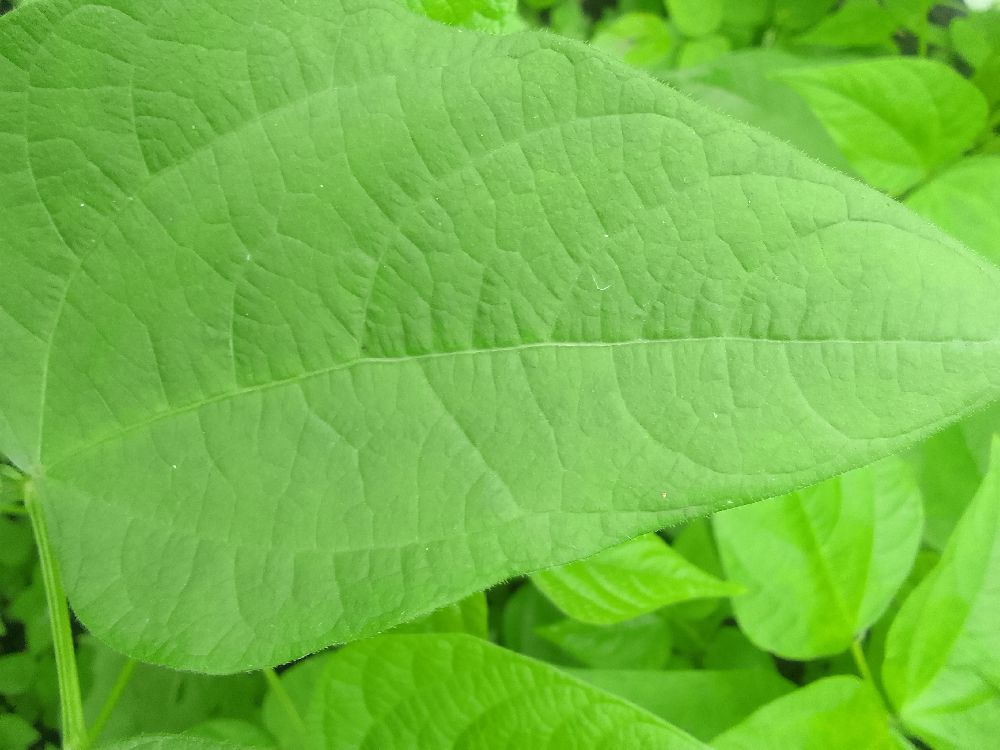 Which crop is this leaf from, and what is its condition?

common bean, healthy
